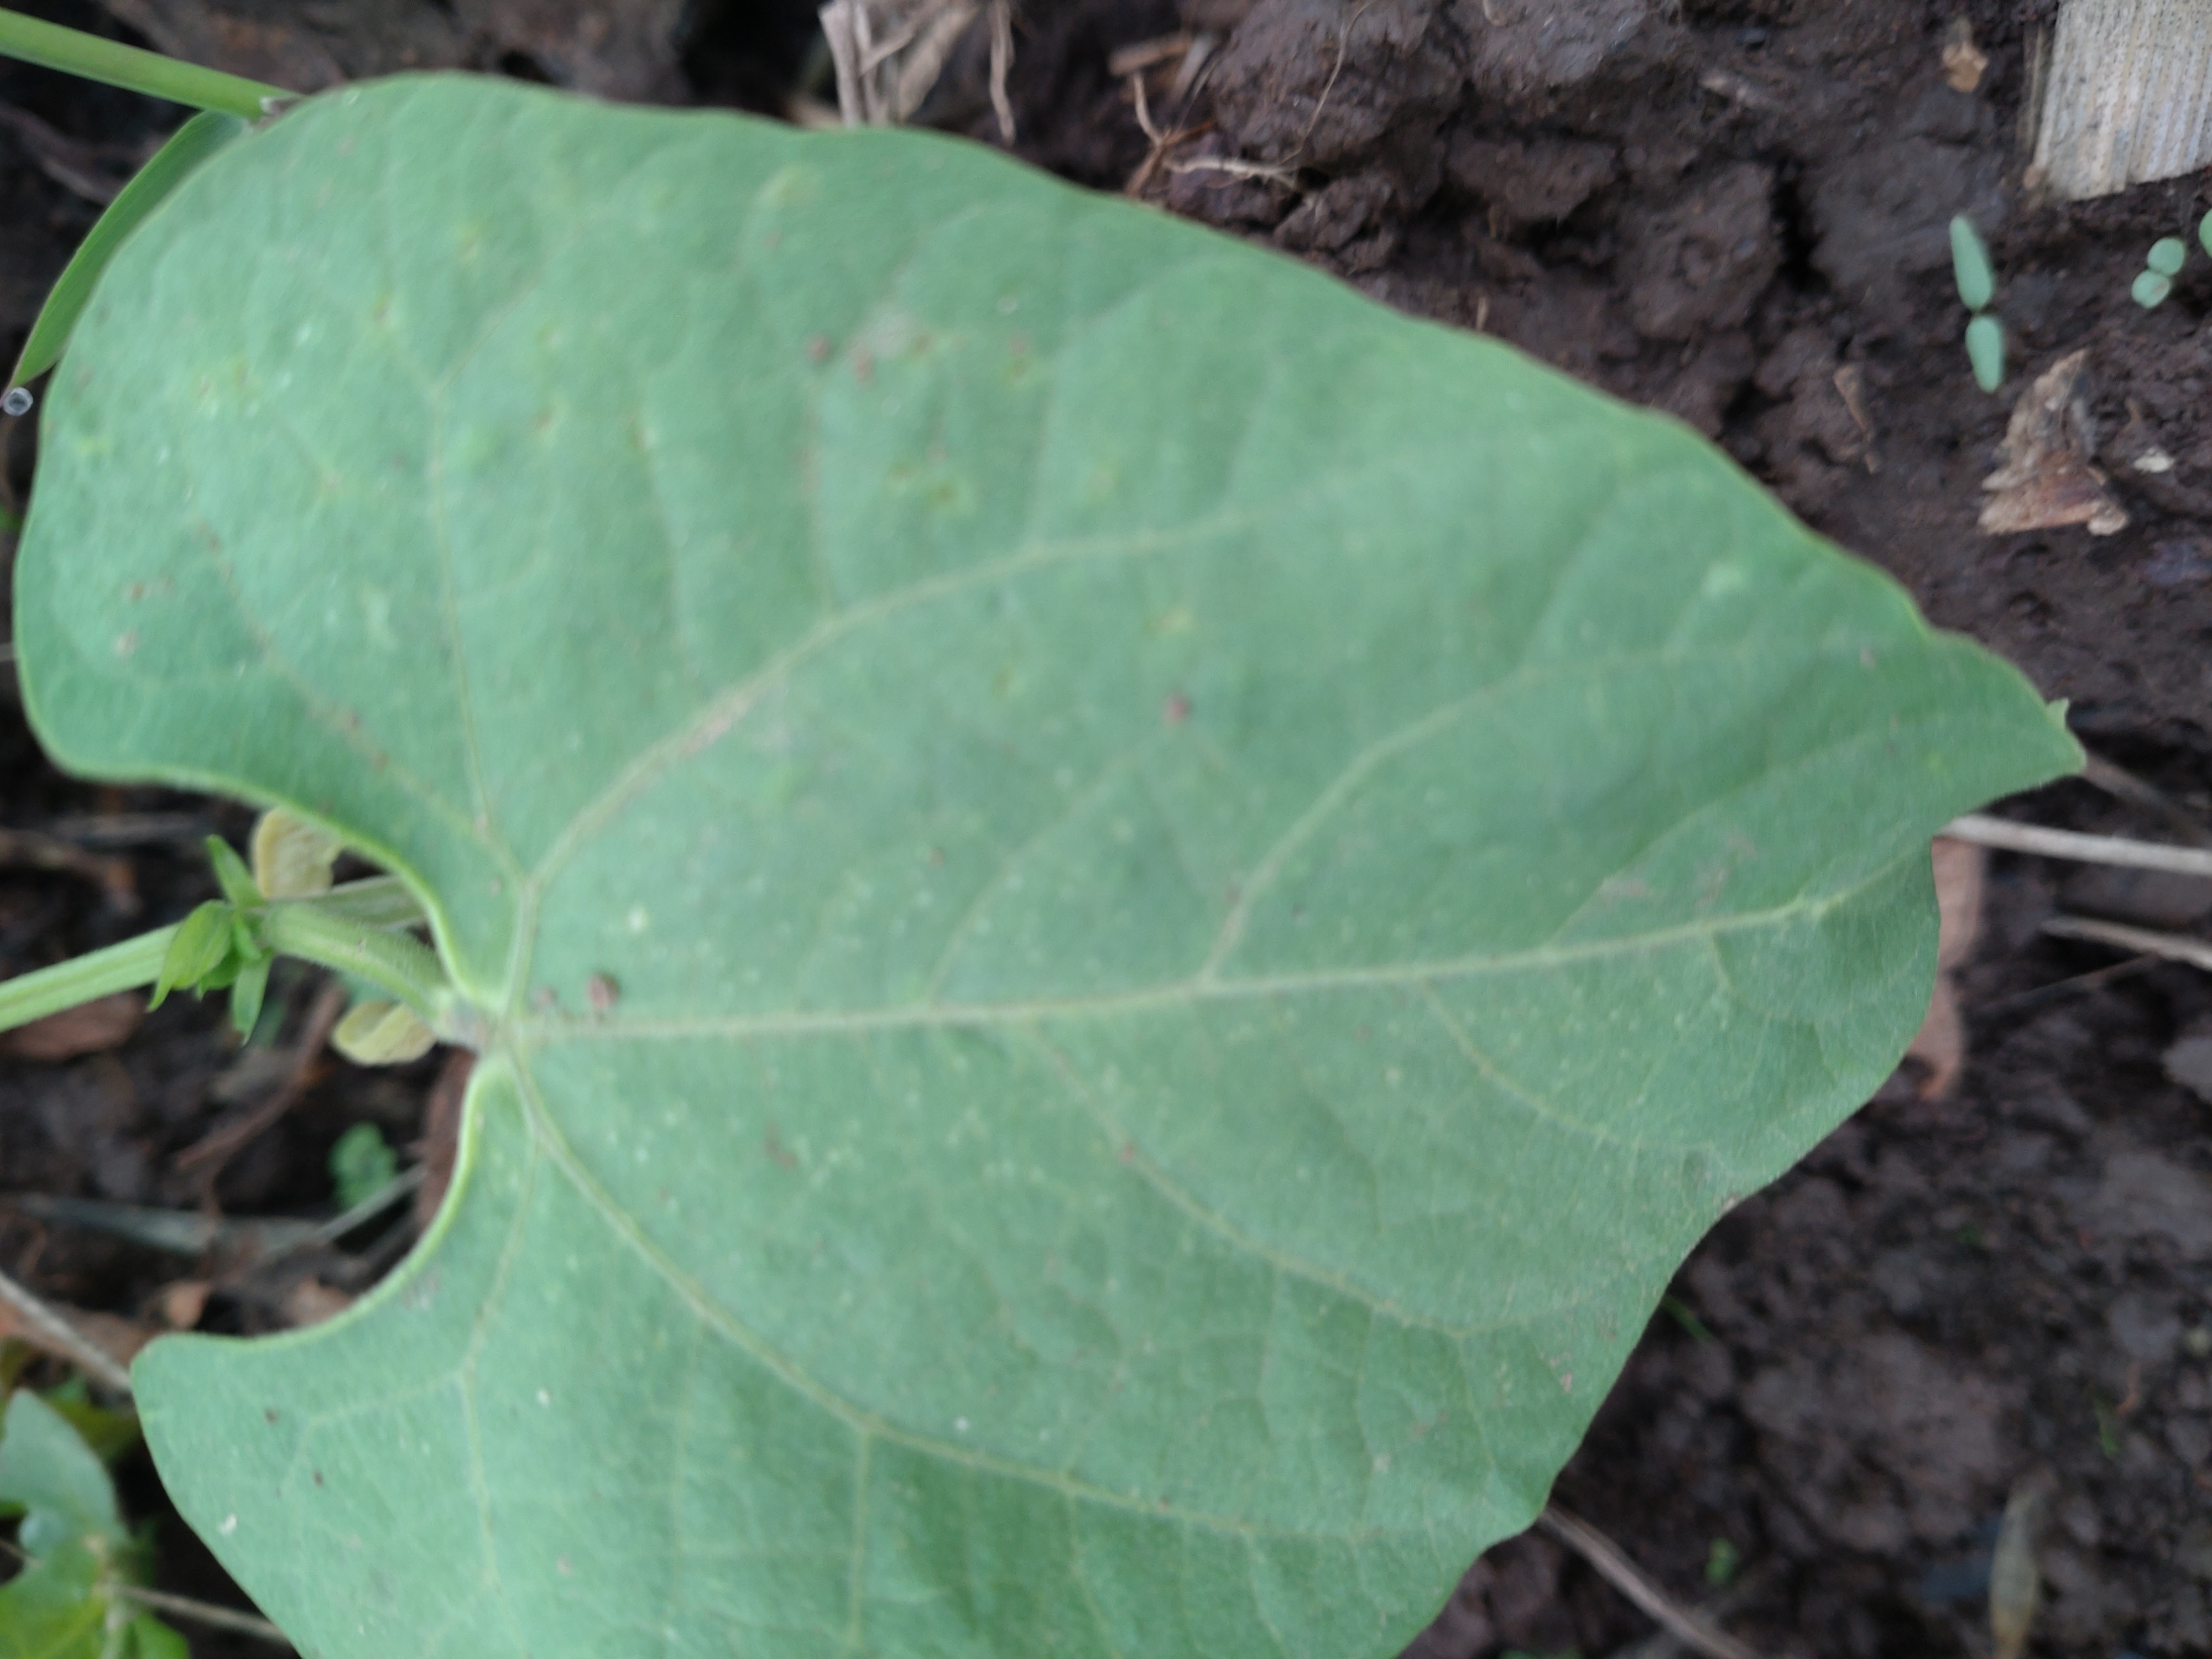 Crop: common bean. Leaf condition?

healthy
